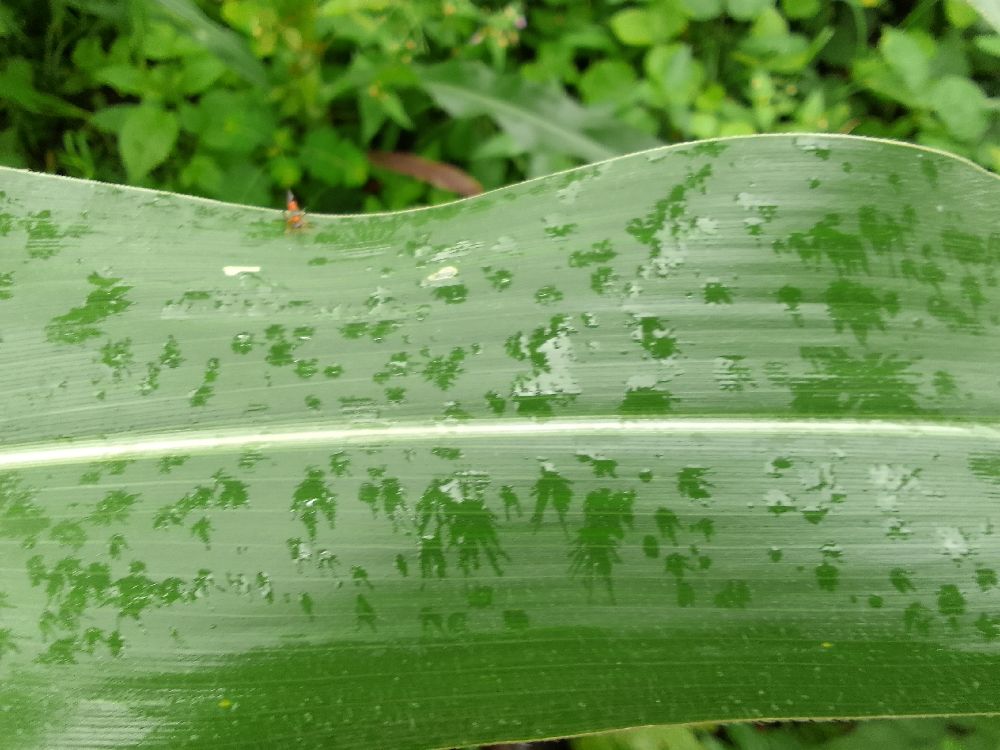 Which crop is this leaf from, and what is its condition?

maize, healthy
